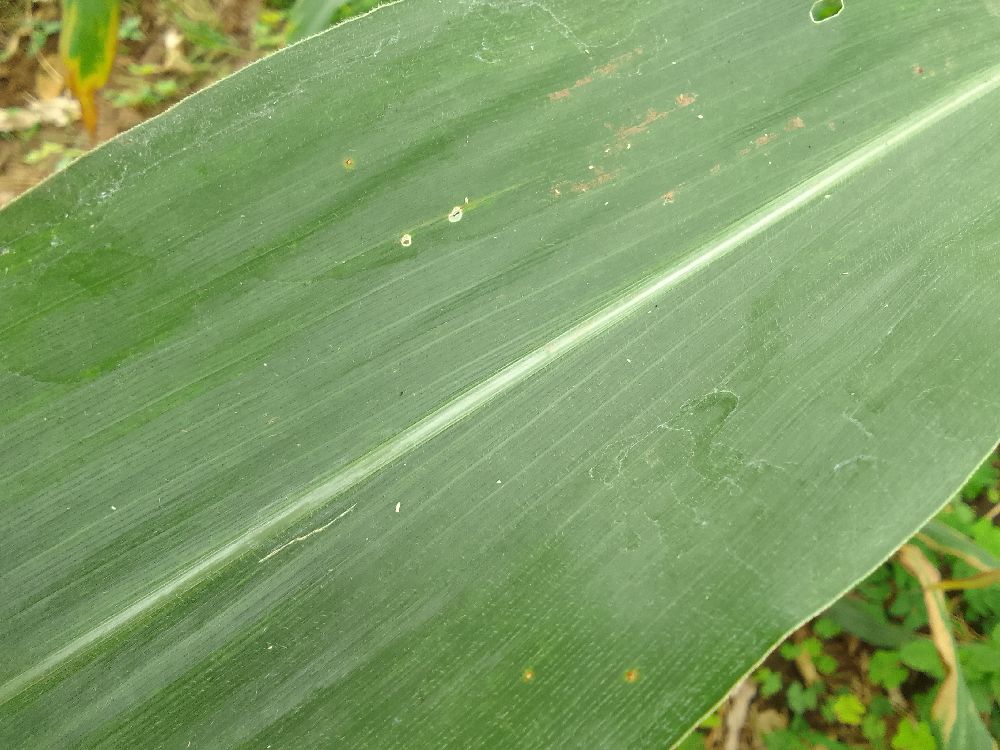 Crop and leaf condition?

maize, healthy
